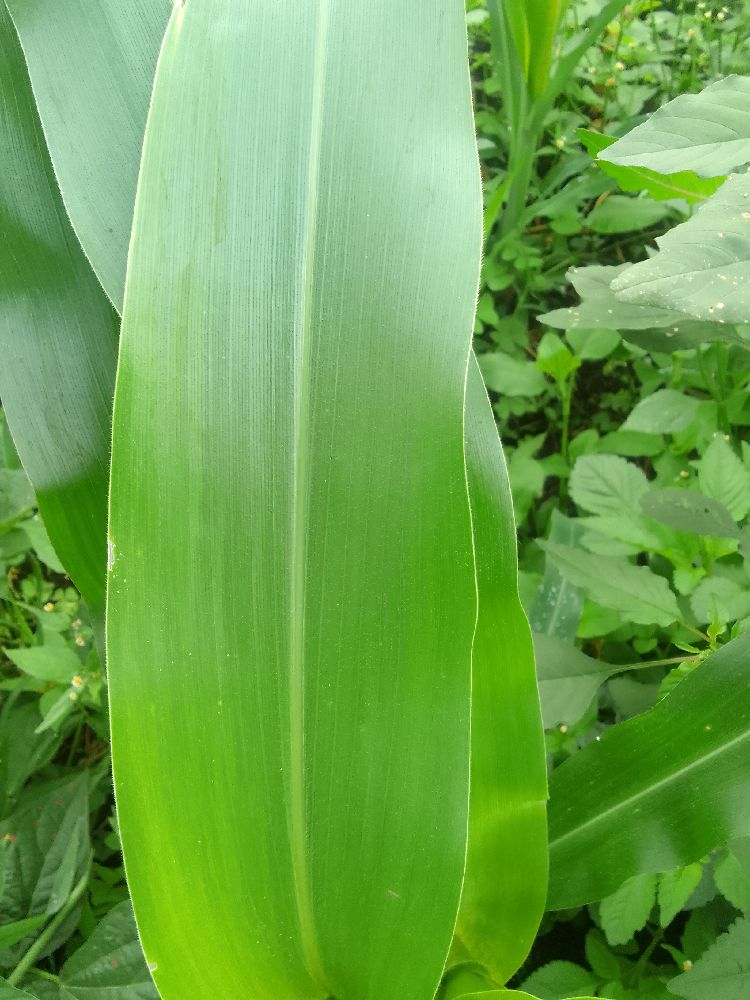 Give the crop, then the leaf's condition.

maize, healthy
